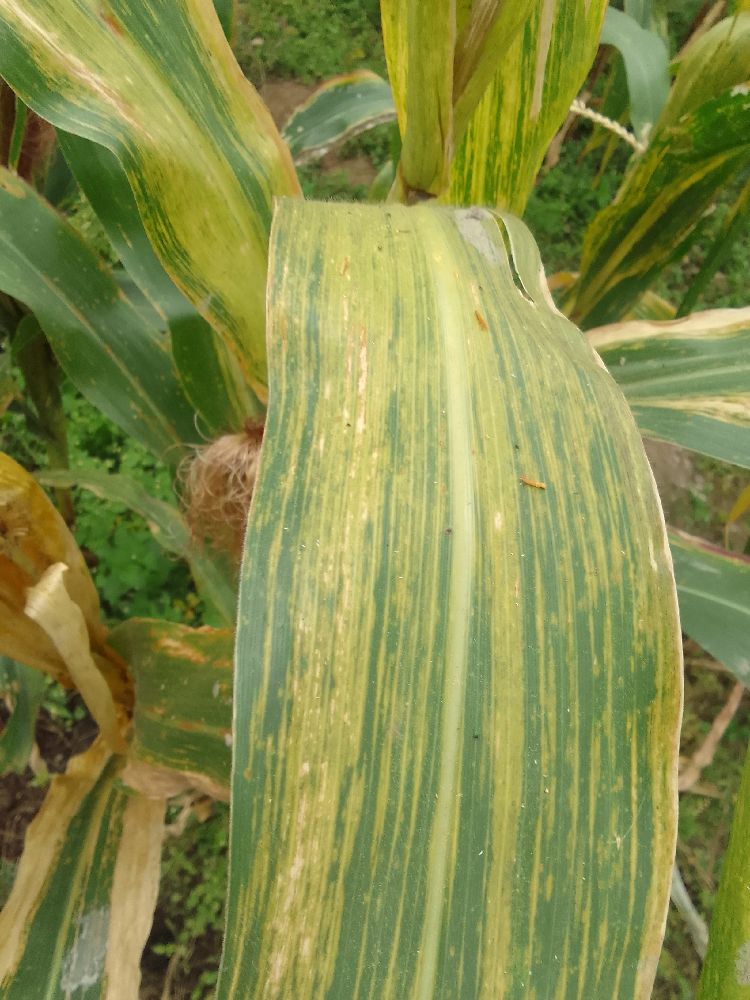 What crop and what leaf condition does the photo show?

maize, maize lethal necrosis
